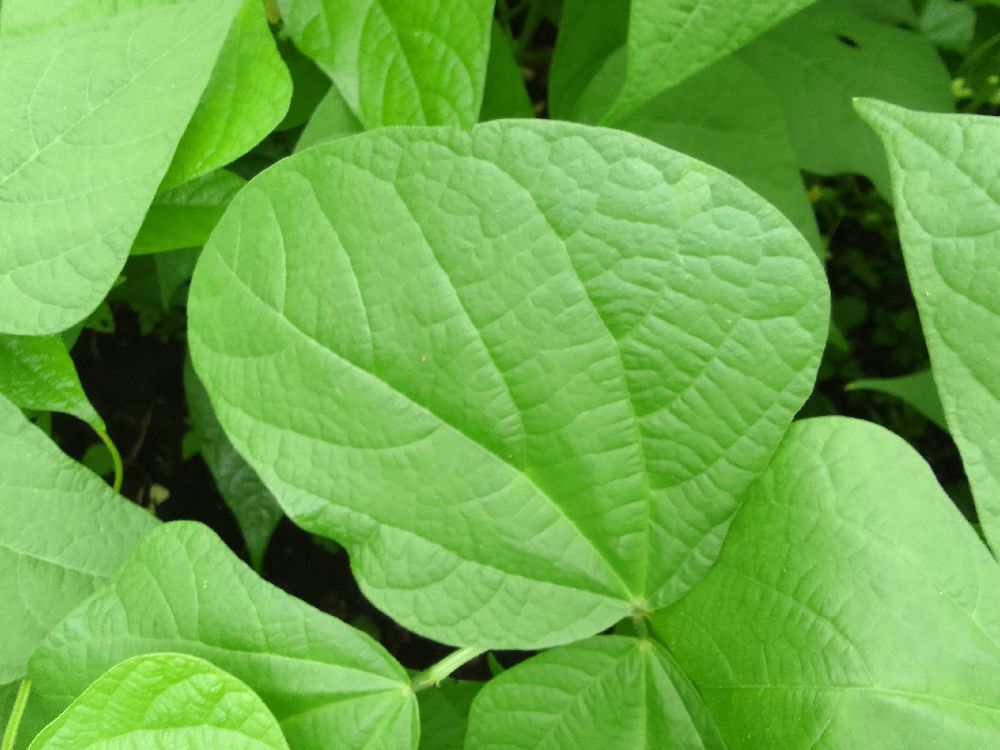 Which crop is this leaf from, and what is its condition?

common bean, healthy
